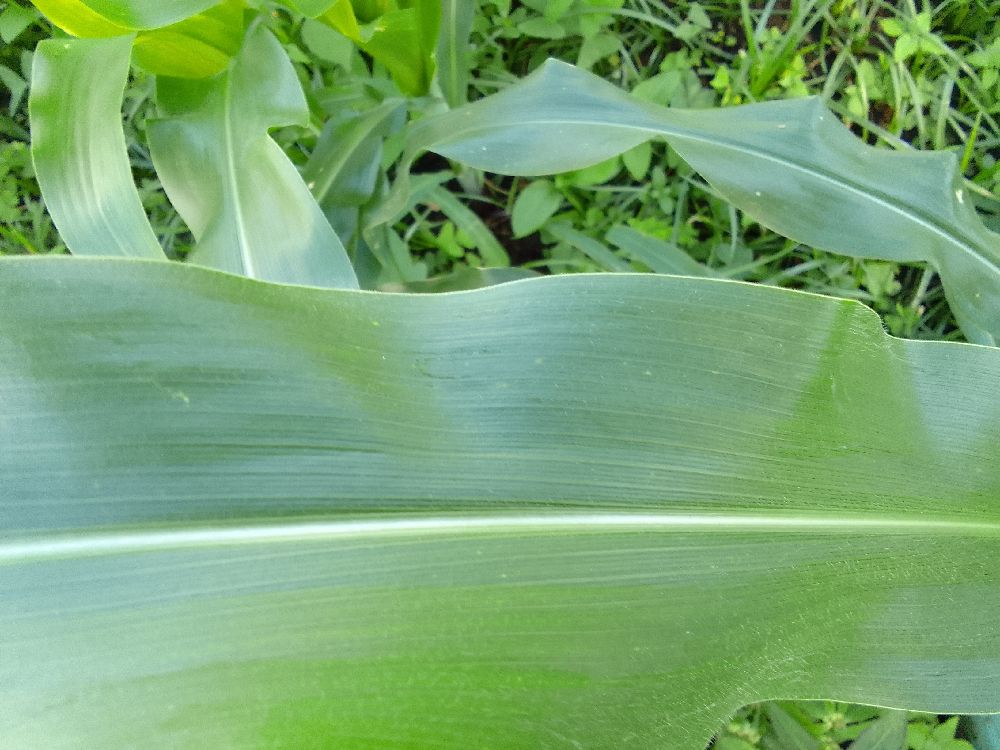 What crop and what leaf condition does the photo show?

maize, healthy
